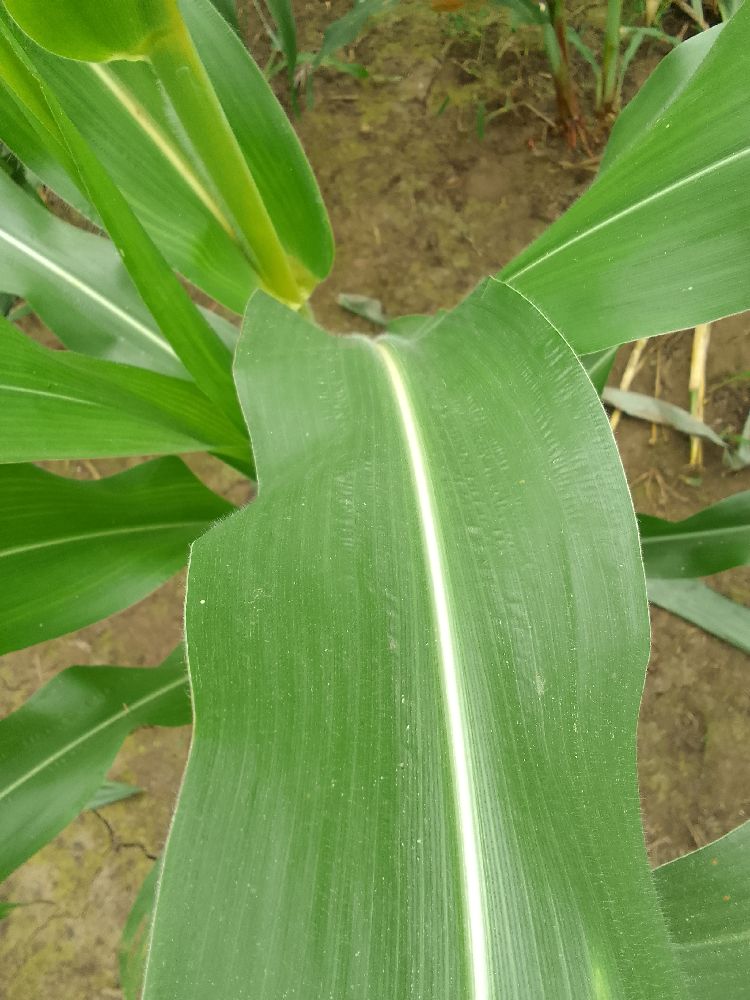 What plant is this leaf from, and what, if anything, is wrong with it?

maize, healthy
